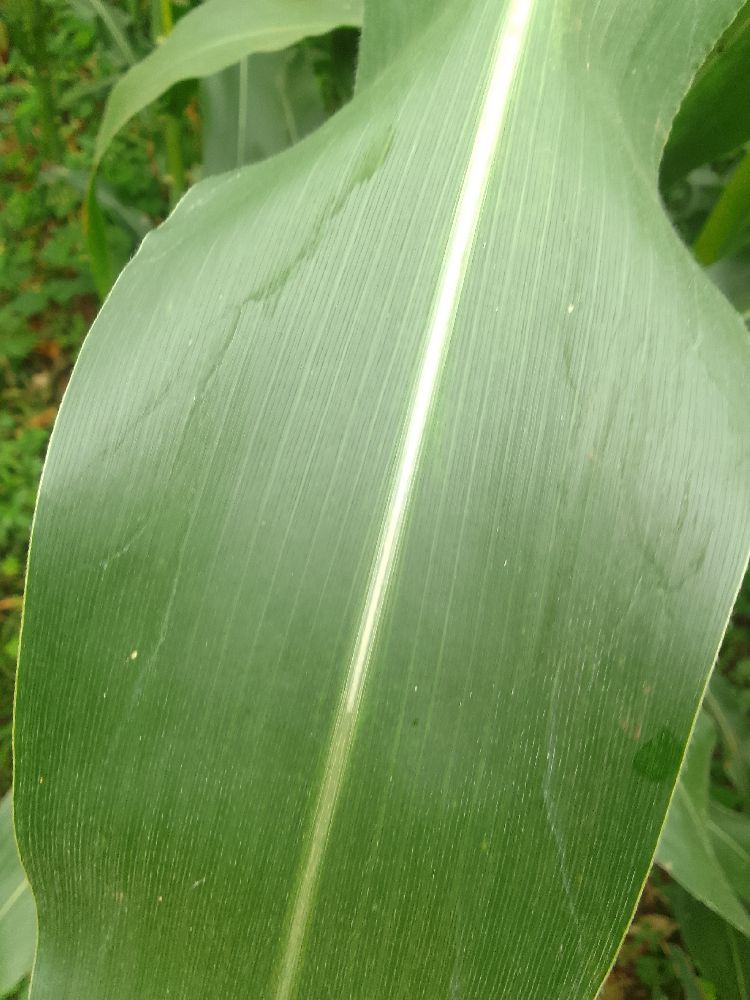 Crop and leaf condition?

maize, healthy
